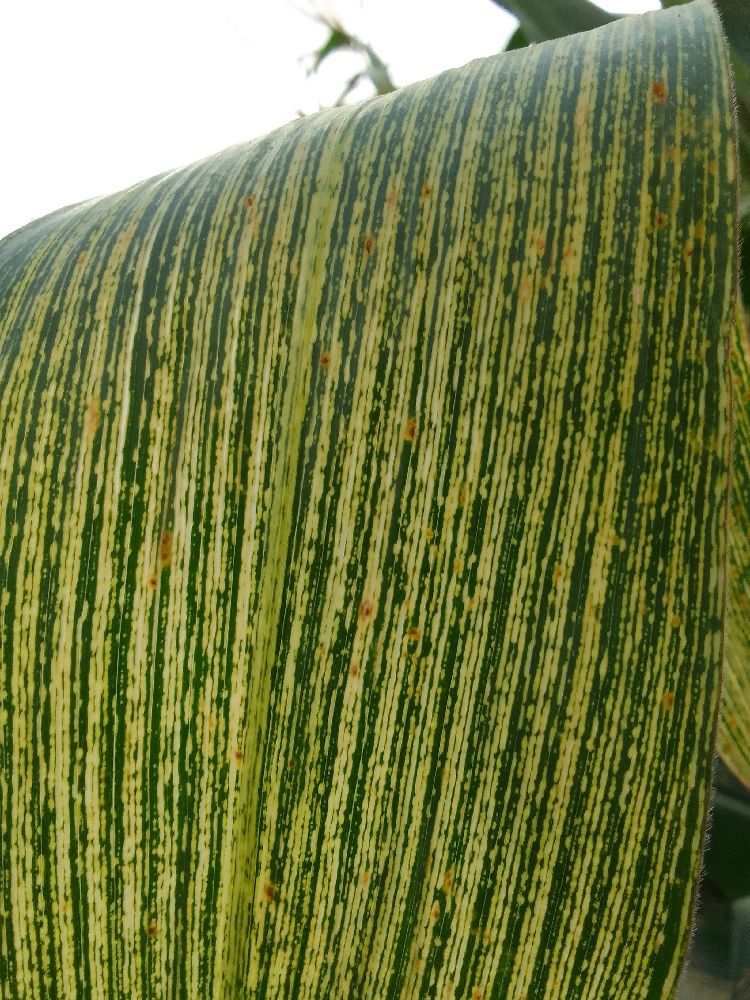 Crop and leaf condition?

maize, maize streak virus
